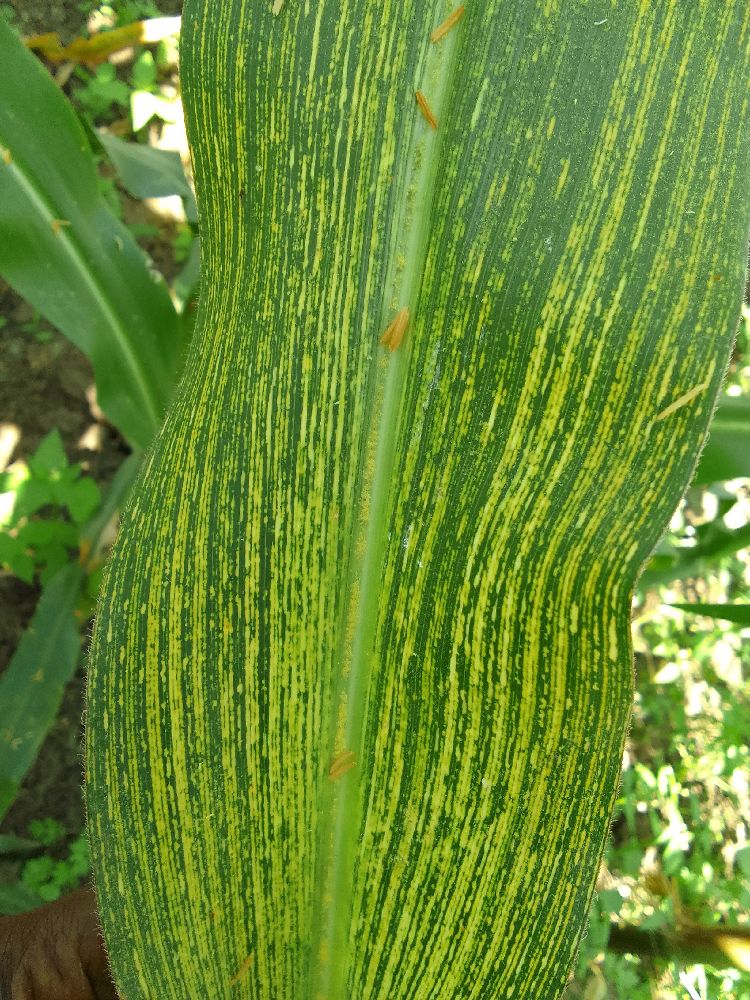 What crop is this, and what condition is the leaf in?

maize, maize streak virus
